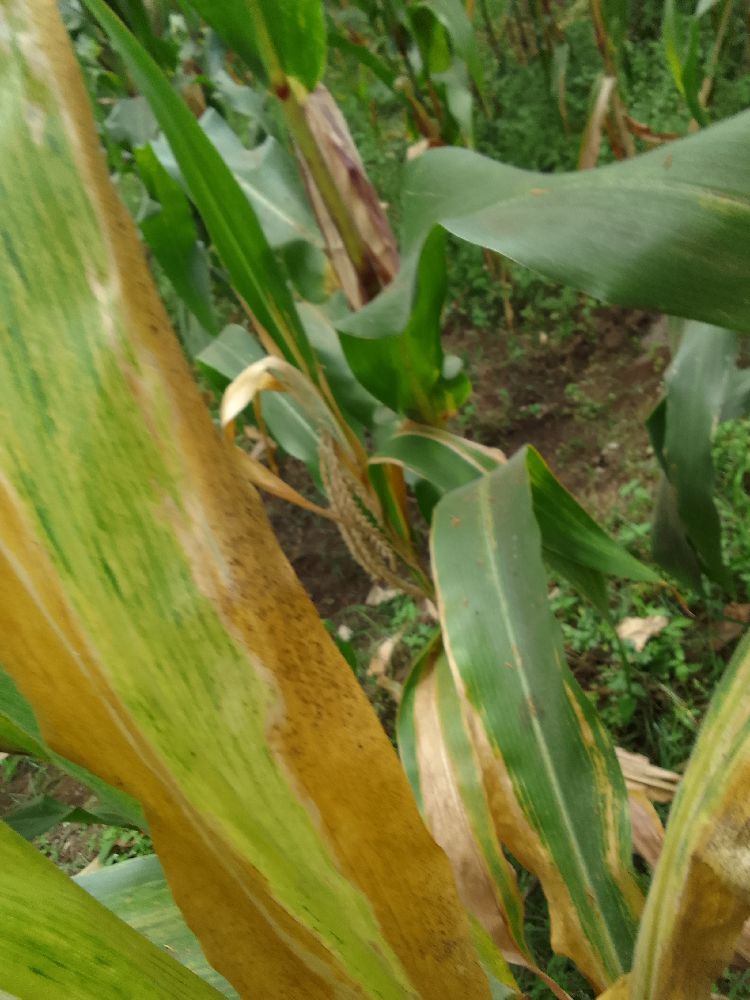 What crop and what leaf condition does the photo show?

maize, maize lethal necrosis
